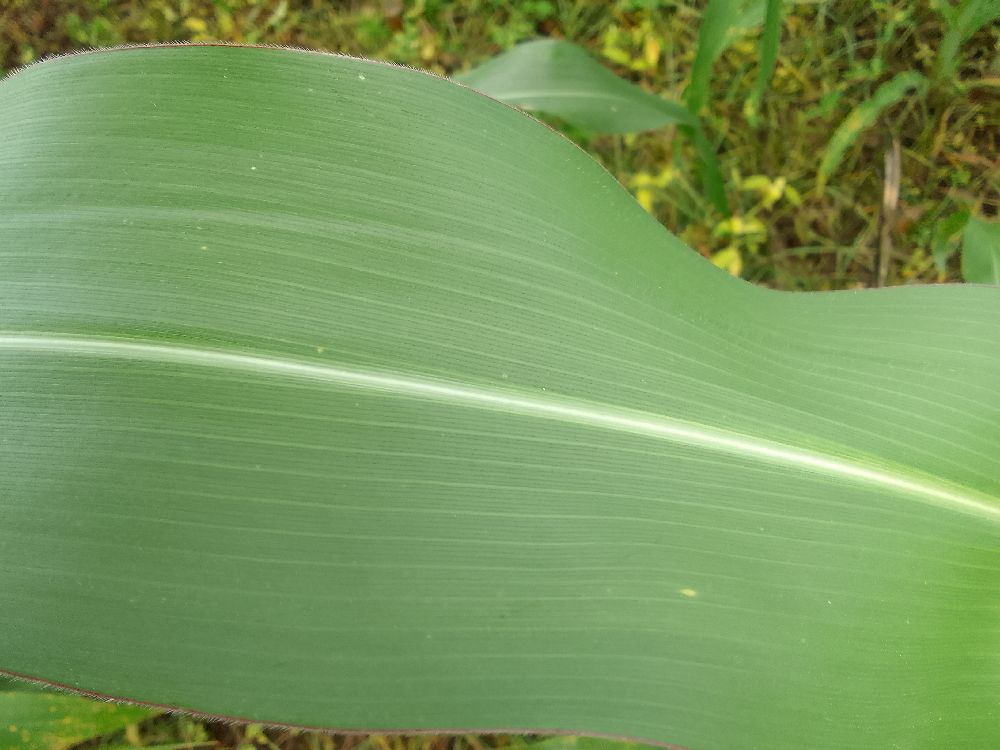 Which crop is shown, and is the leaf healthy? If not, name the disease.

maize, healthy
